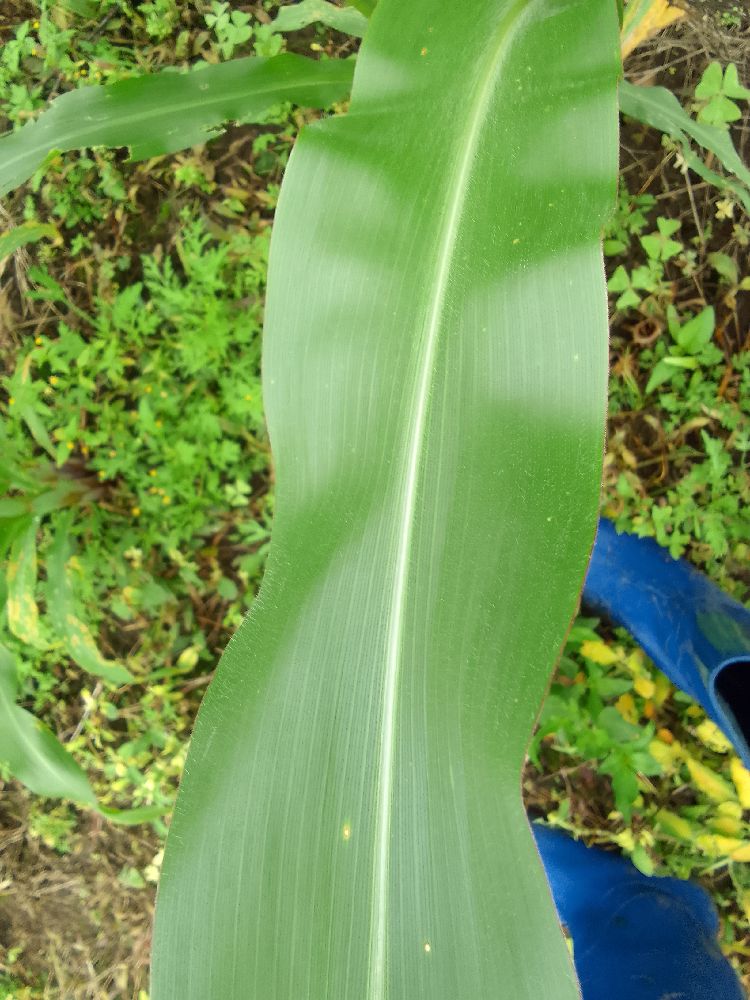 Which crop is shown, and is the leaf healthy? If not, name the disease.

maize, healthy
